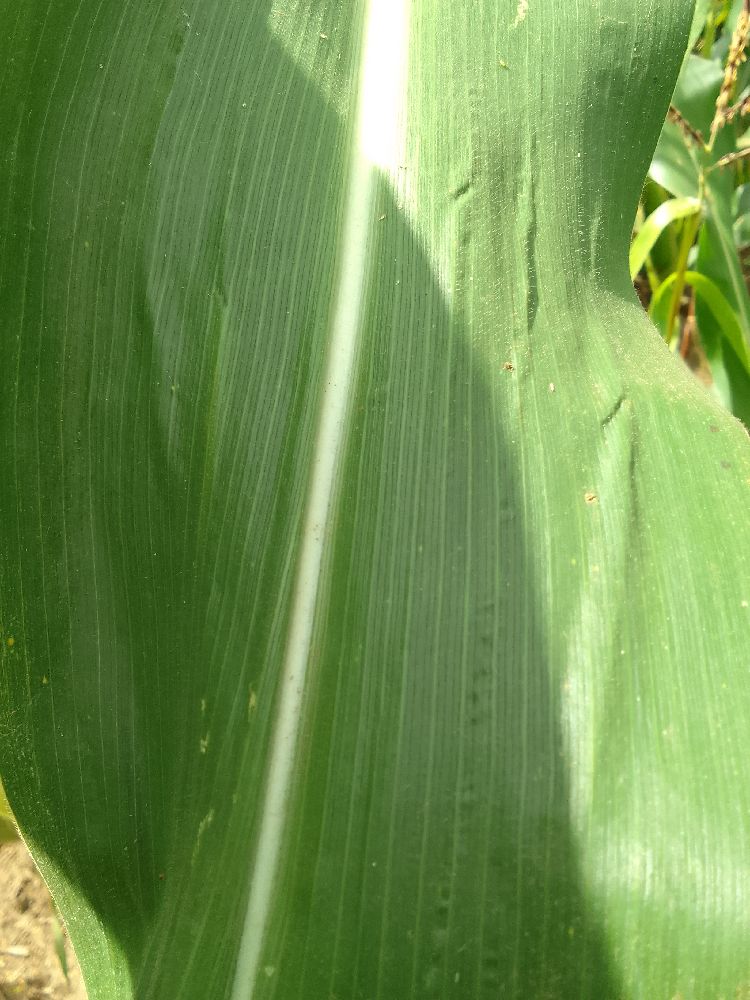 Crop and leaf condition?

maize, healthy
